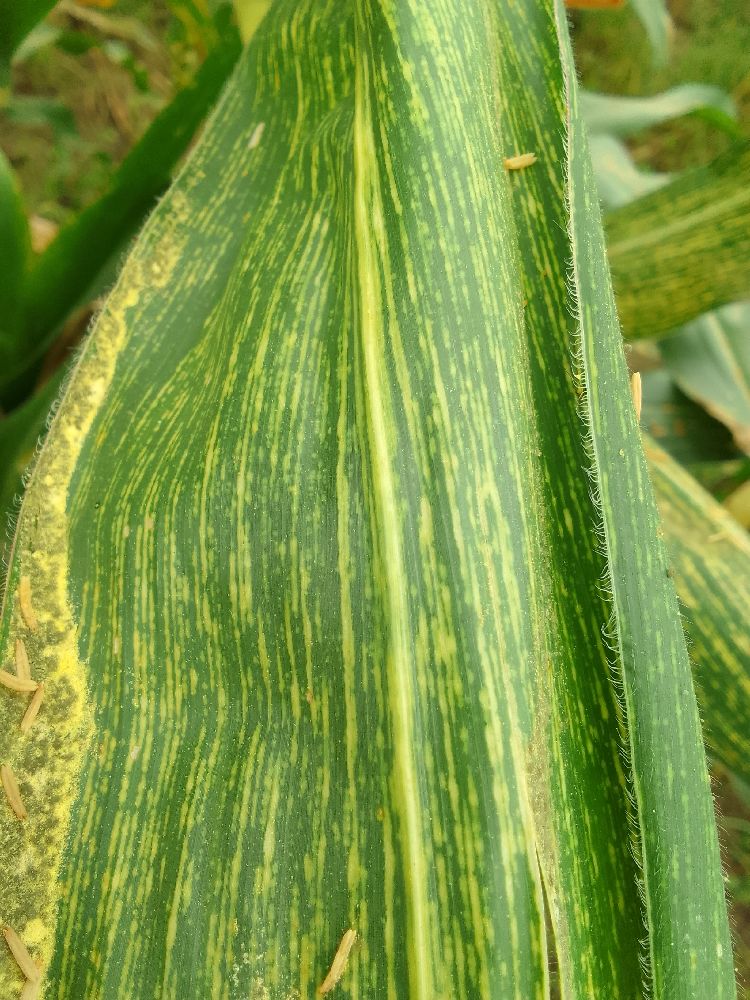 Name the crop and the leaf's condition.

maize, maize streak virus
